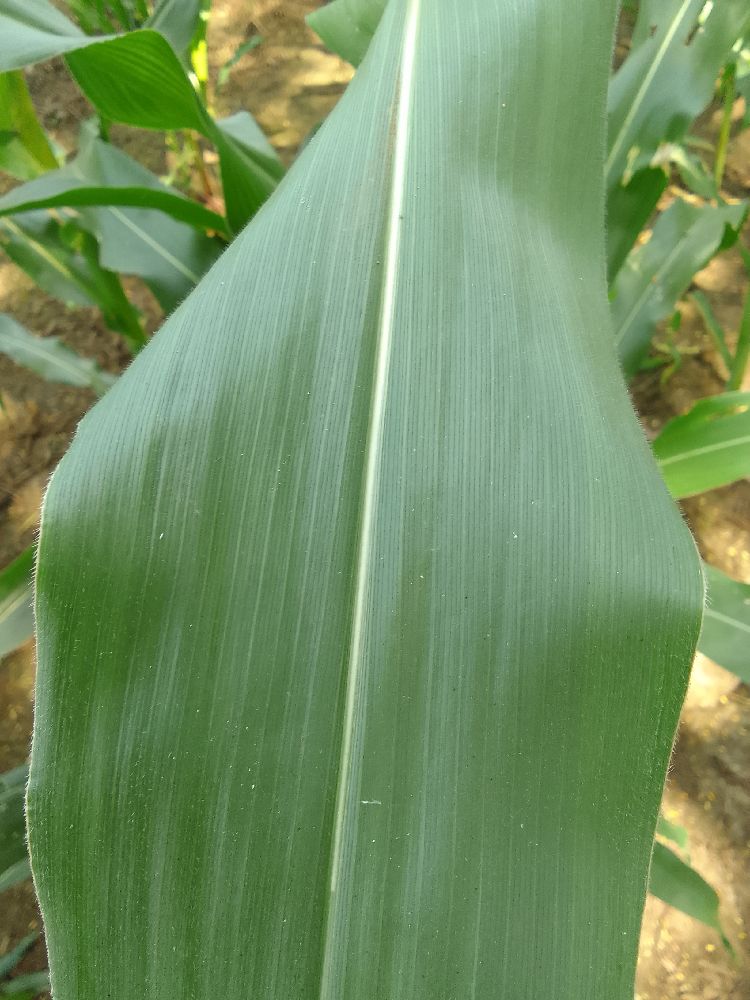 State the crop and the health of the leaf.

maize, healthy
